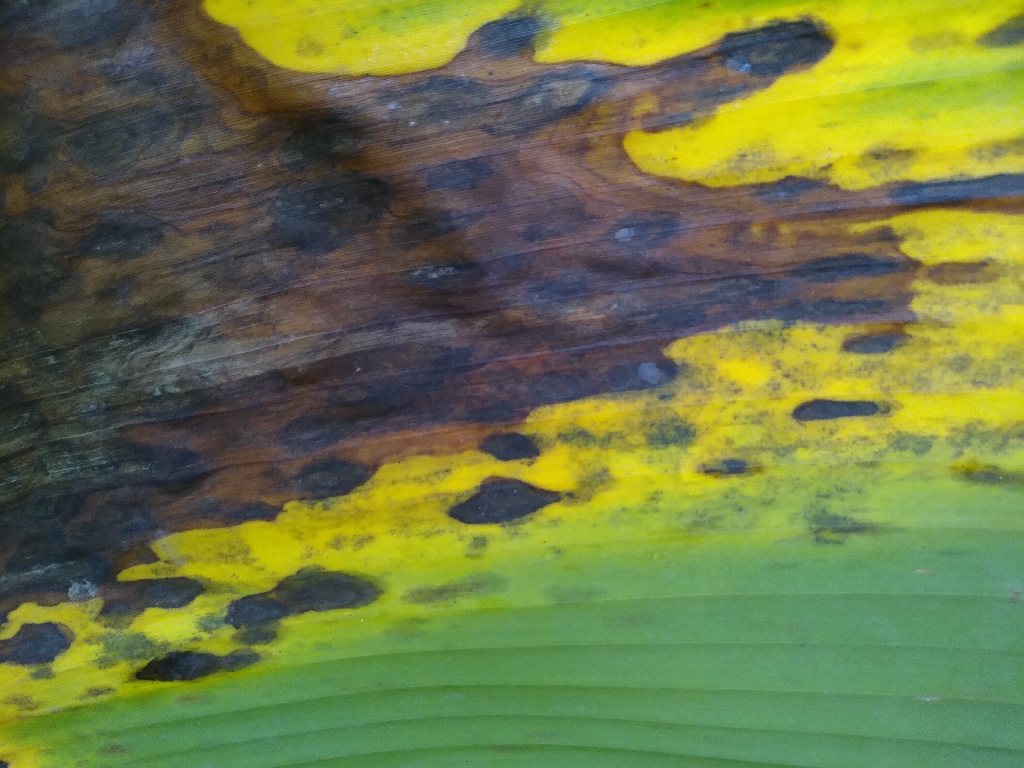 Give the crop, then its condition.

banana, black sigatoka
